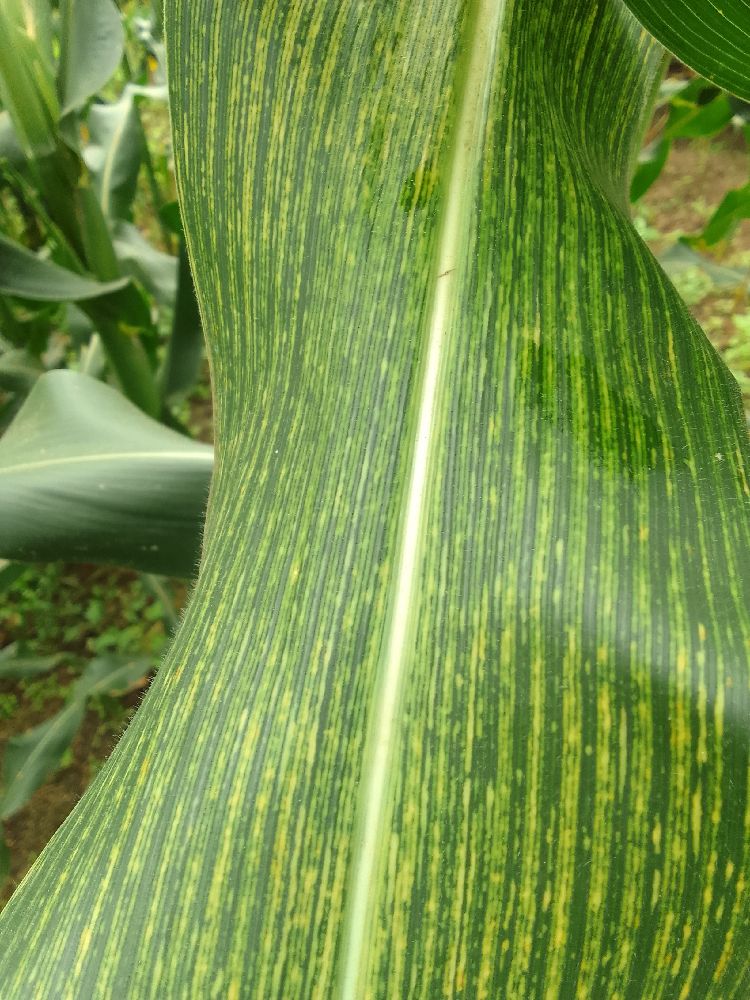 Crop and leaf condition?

maize, maize streak virus
